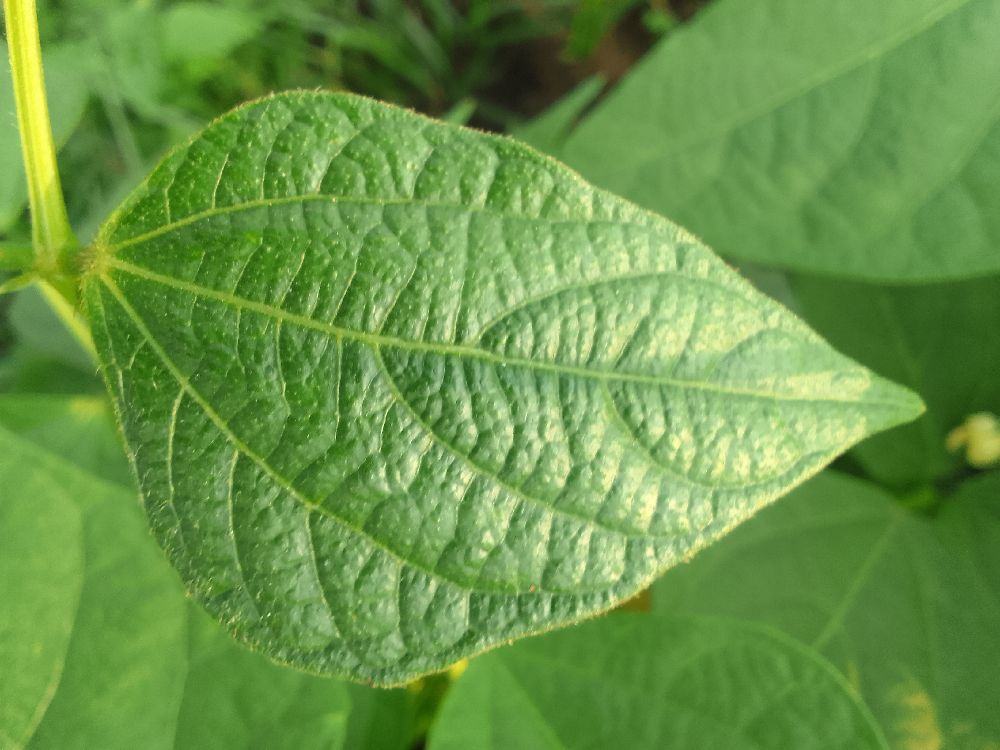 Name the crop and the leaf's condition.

common bean, healthy
